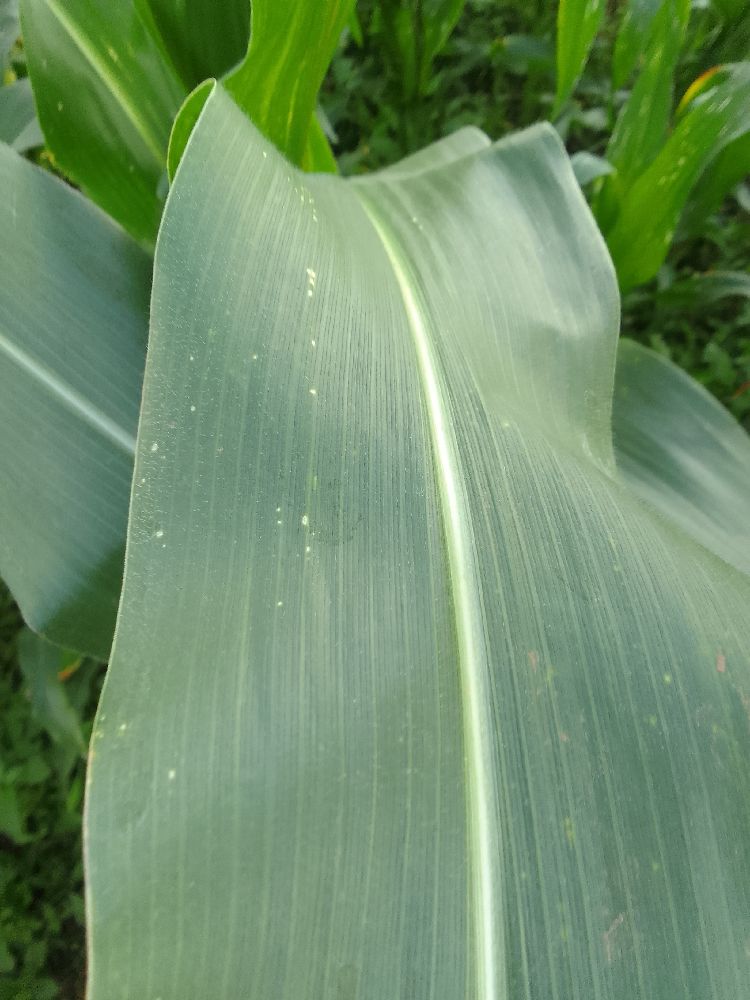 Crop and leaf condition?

maize, healthy
